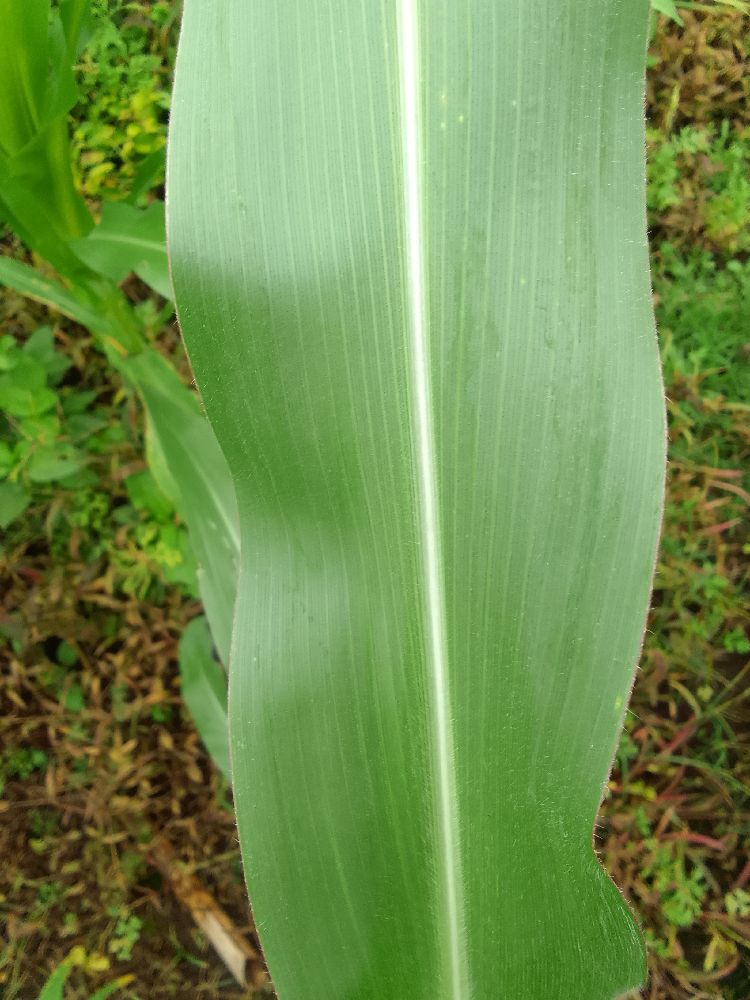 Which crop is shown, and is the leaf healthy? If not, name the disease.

maize, healthy
